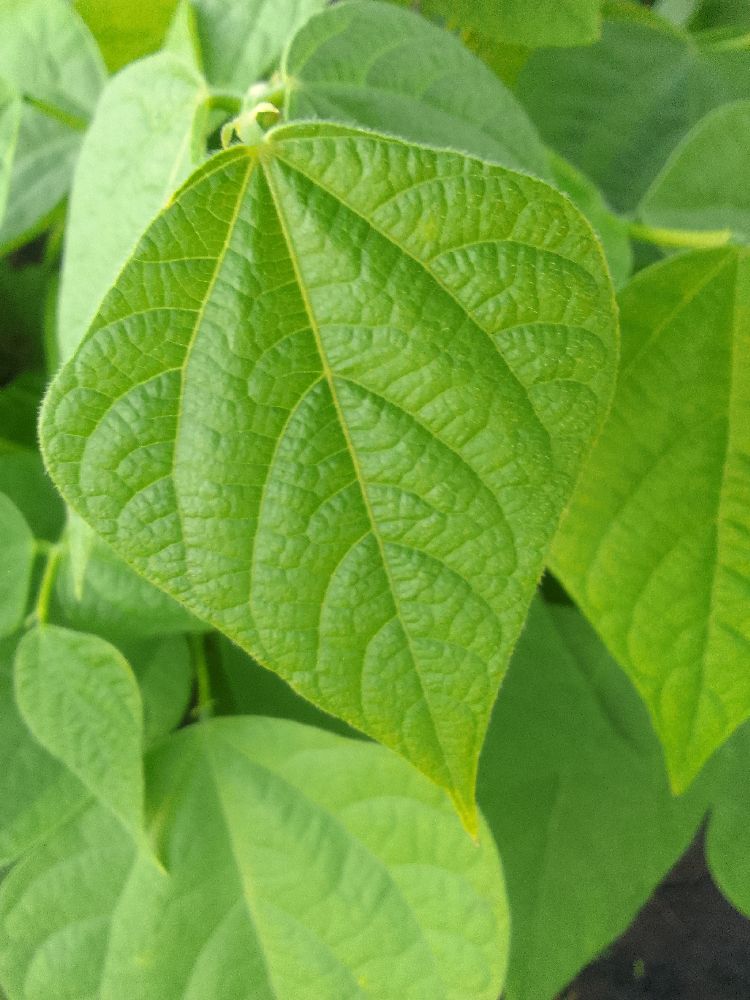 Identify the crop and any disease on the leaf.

common bean, healthy
